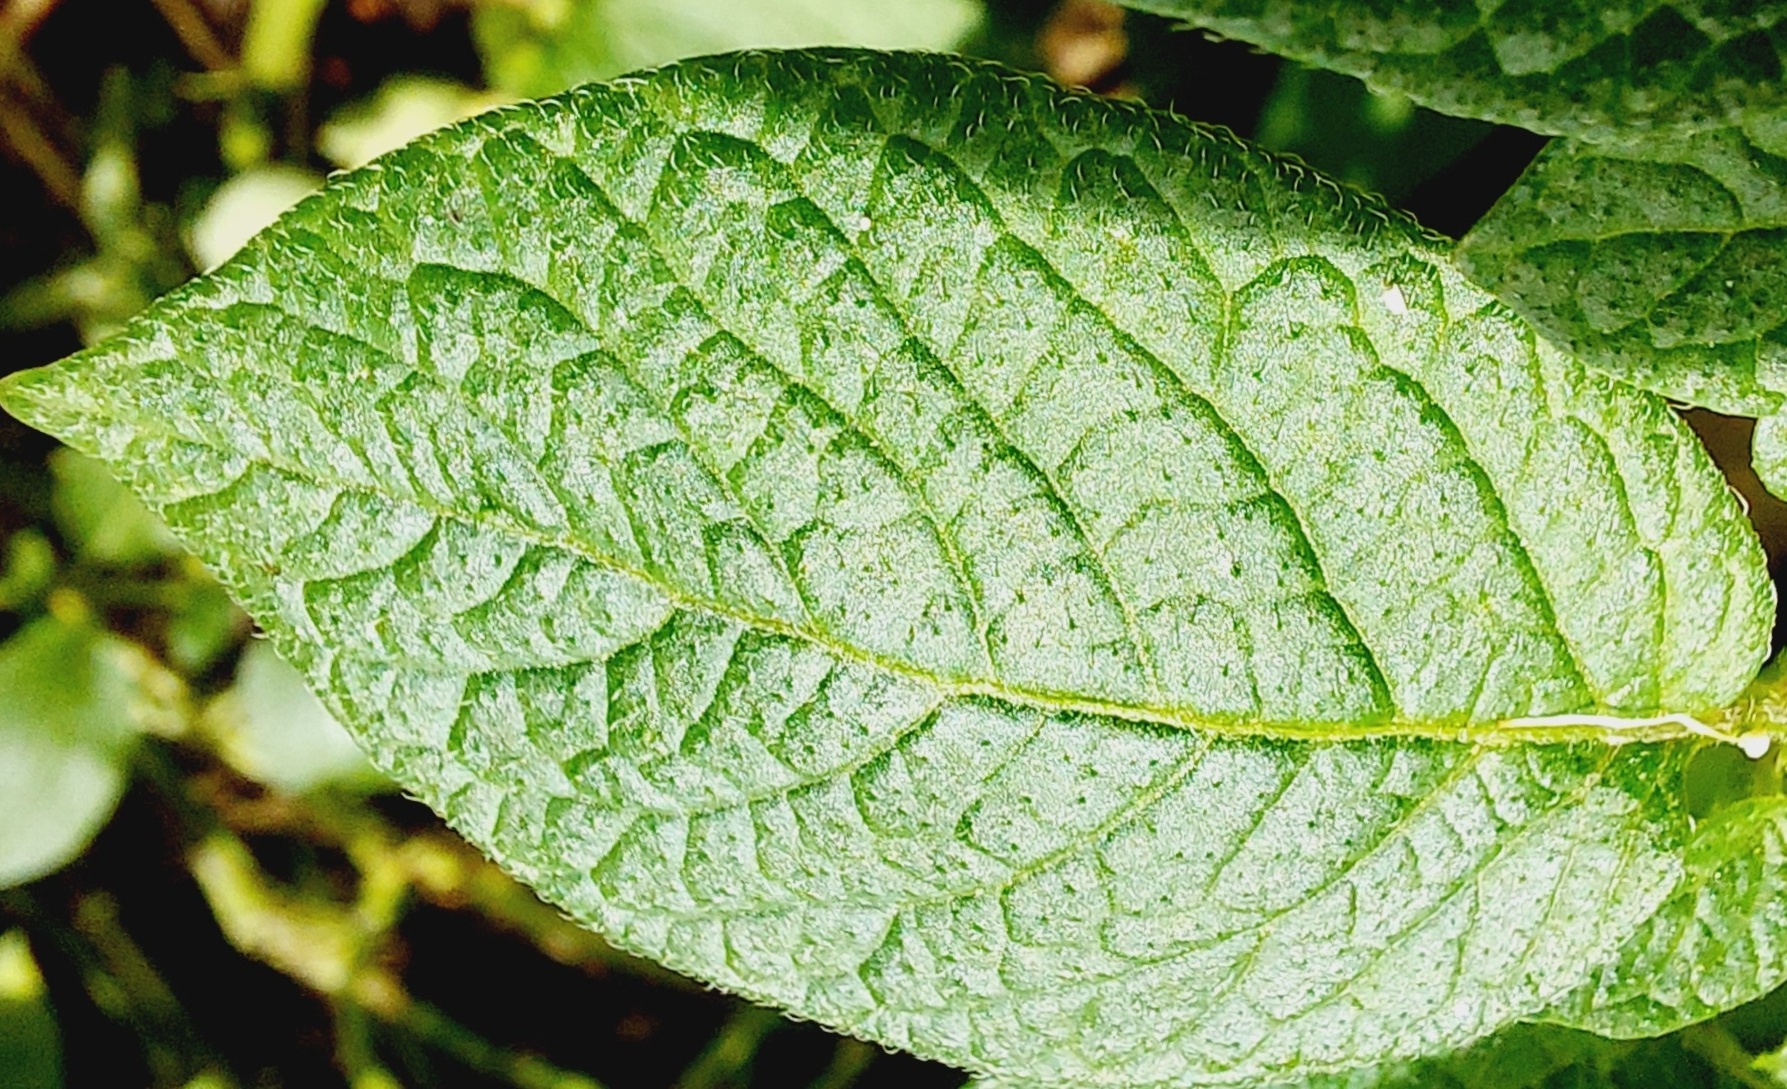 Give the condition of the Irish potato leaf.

healthy
